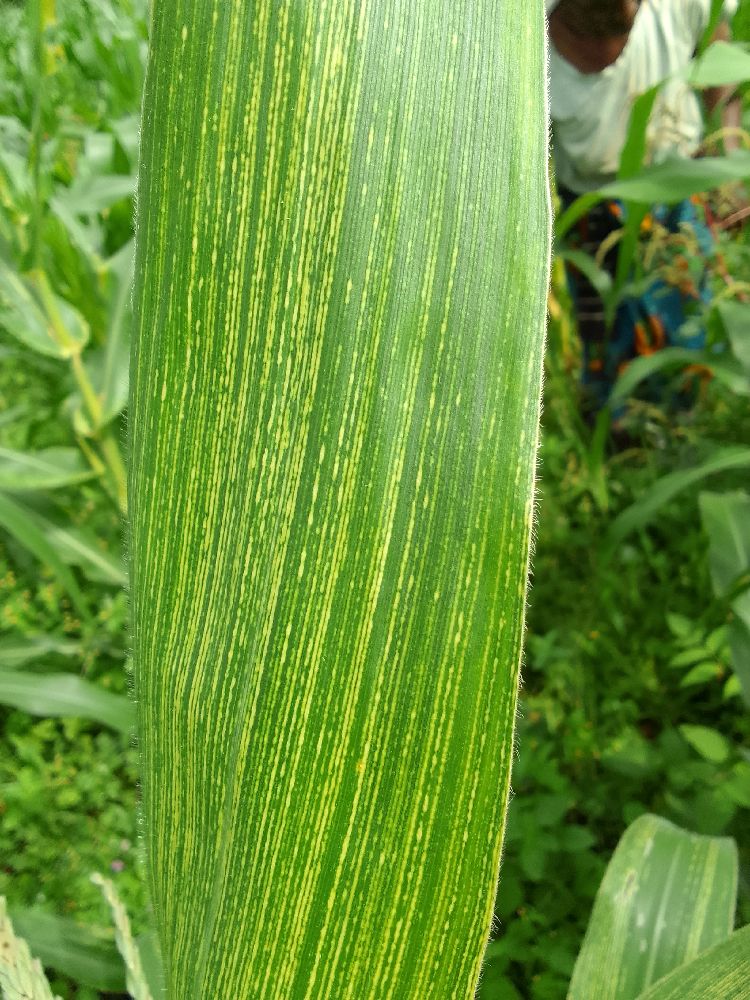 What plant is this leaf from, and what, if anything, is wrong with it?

maize, maize streak virus
